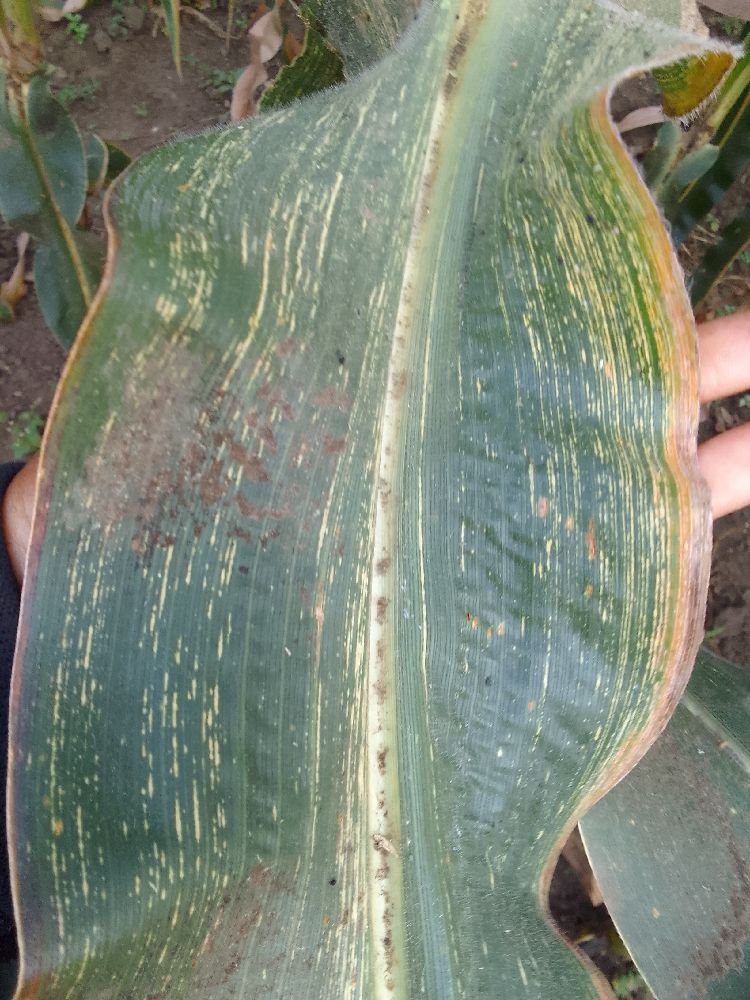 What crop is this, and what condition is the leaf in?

maize, maize streak virus
